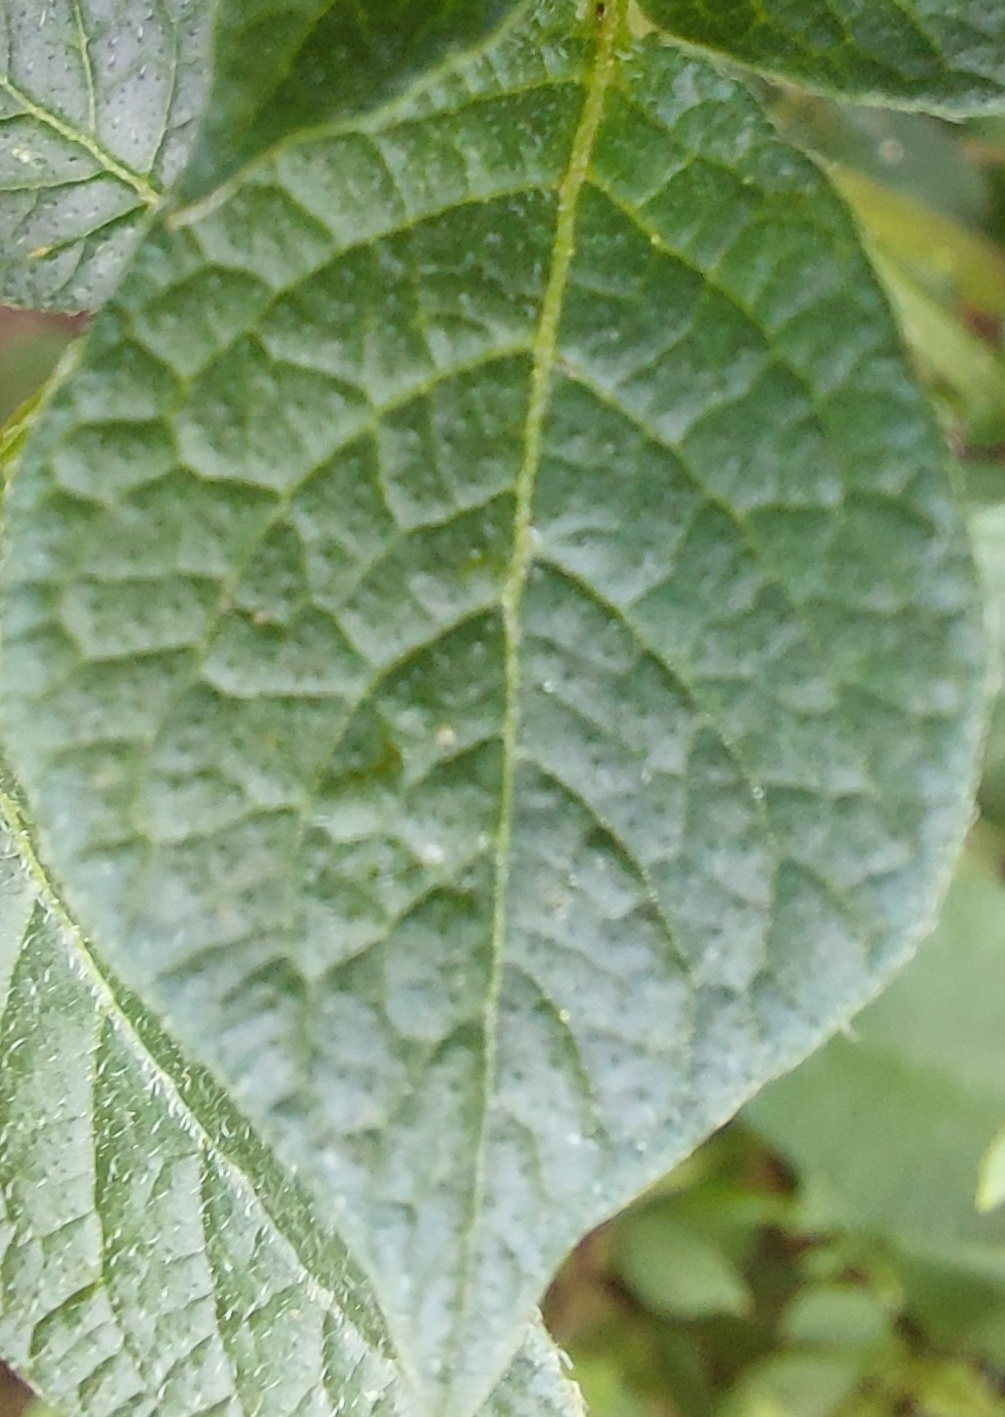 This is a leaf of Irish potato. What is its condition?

healthy
